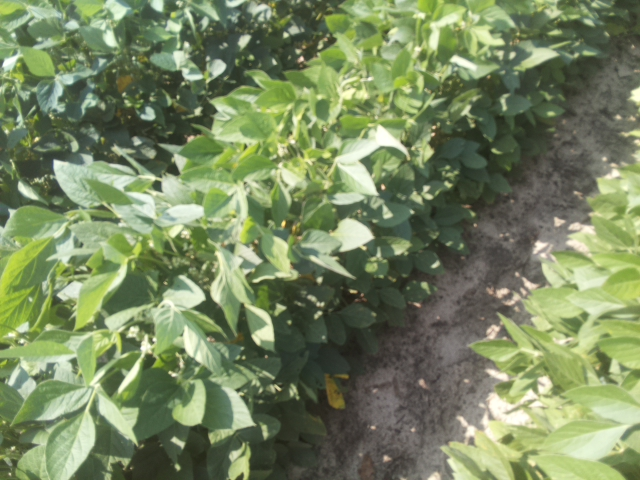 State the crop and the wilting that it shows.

soybean, leaflets folding inward at secondary pulvinus with no turgor loss in leaflets or petioles
